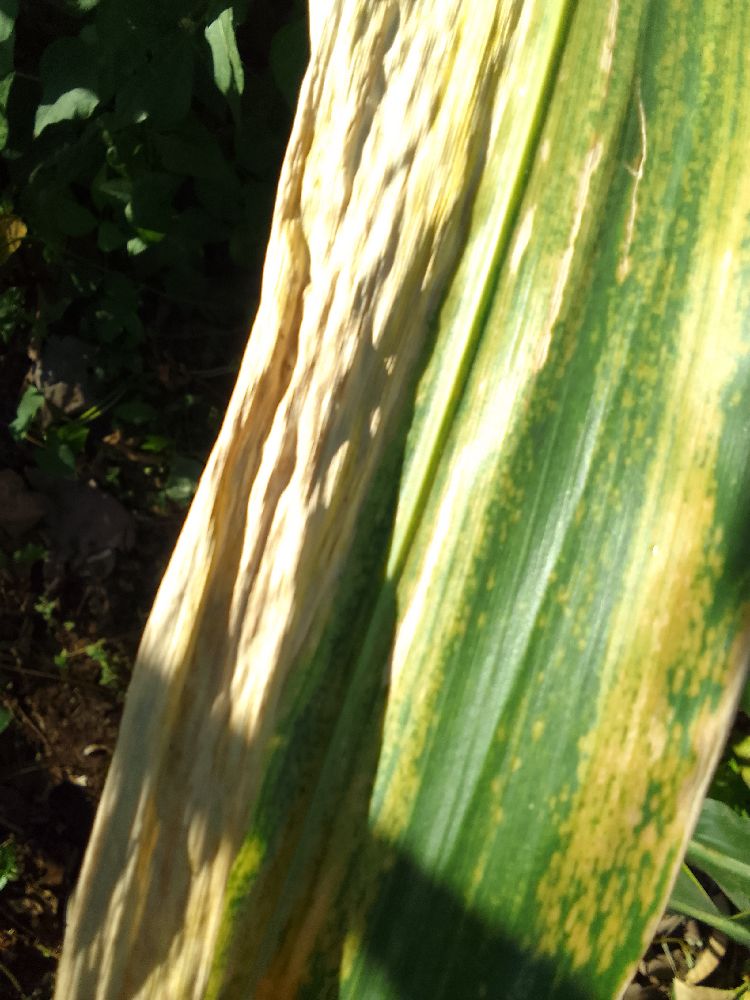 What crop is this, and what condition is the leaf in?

maize, maize lethal necrosis
